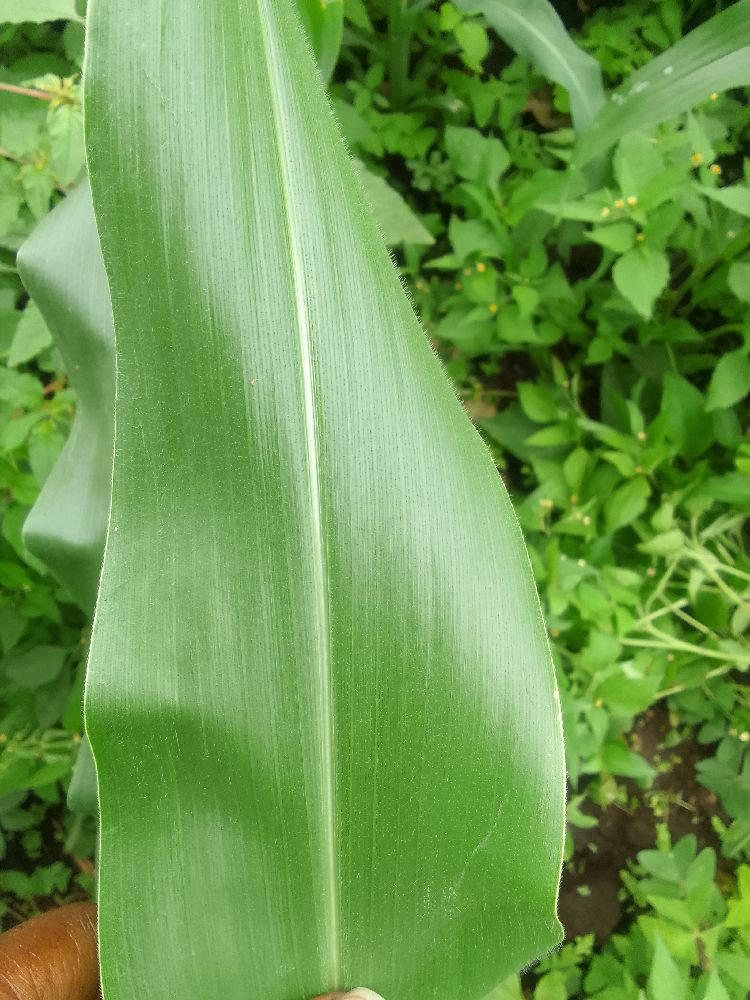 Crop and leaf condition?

maize, healthy
